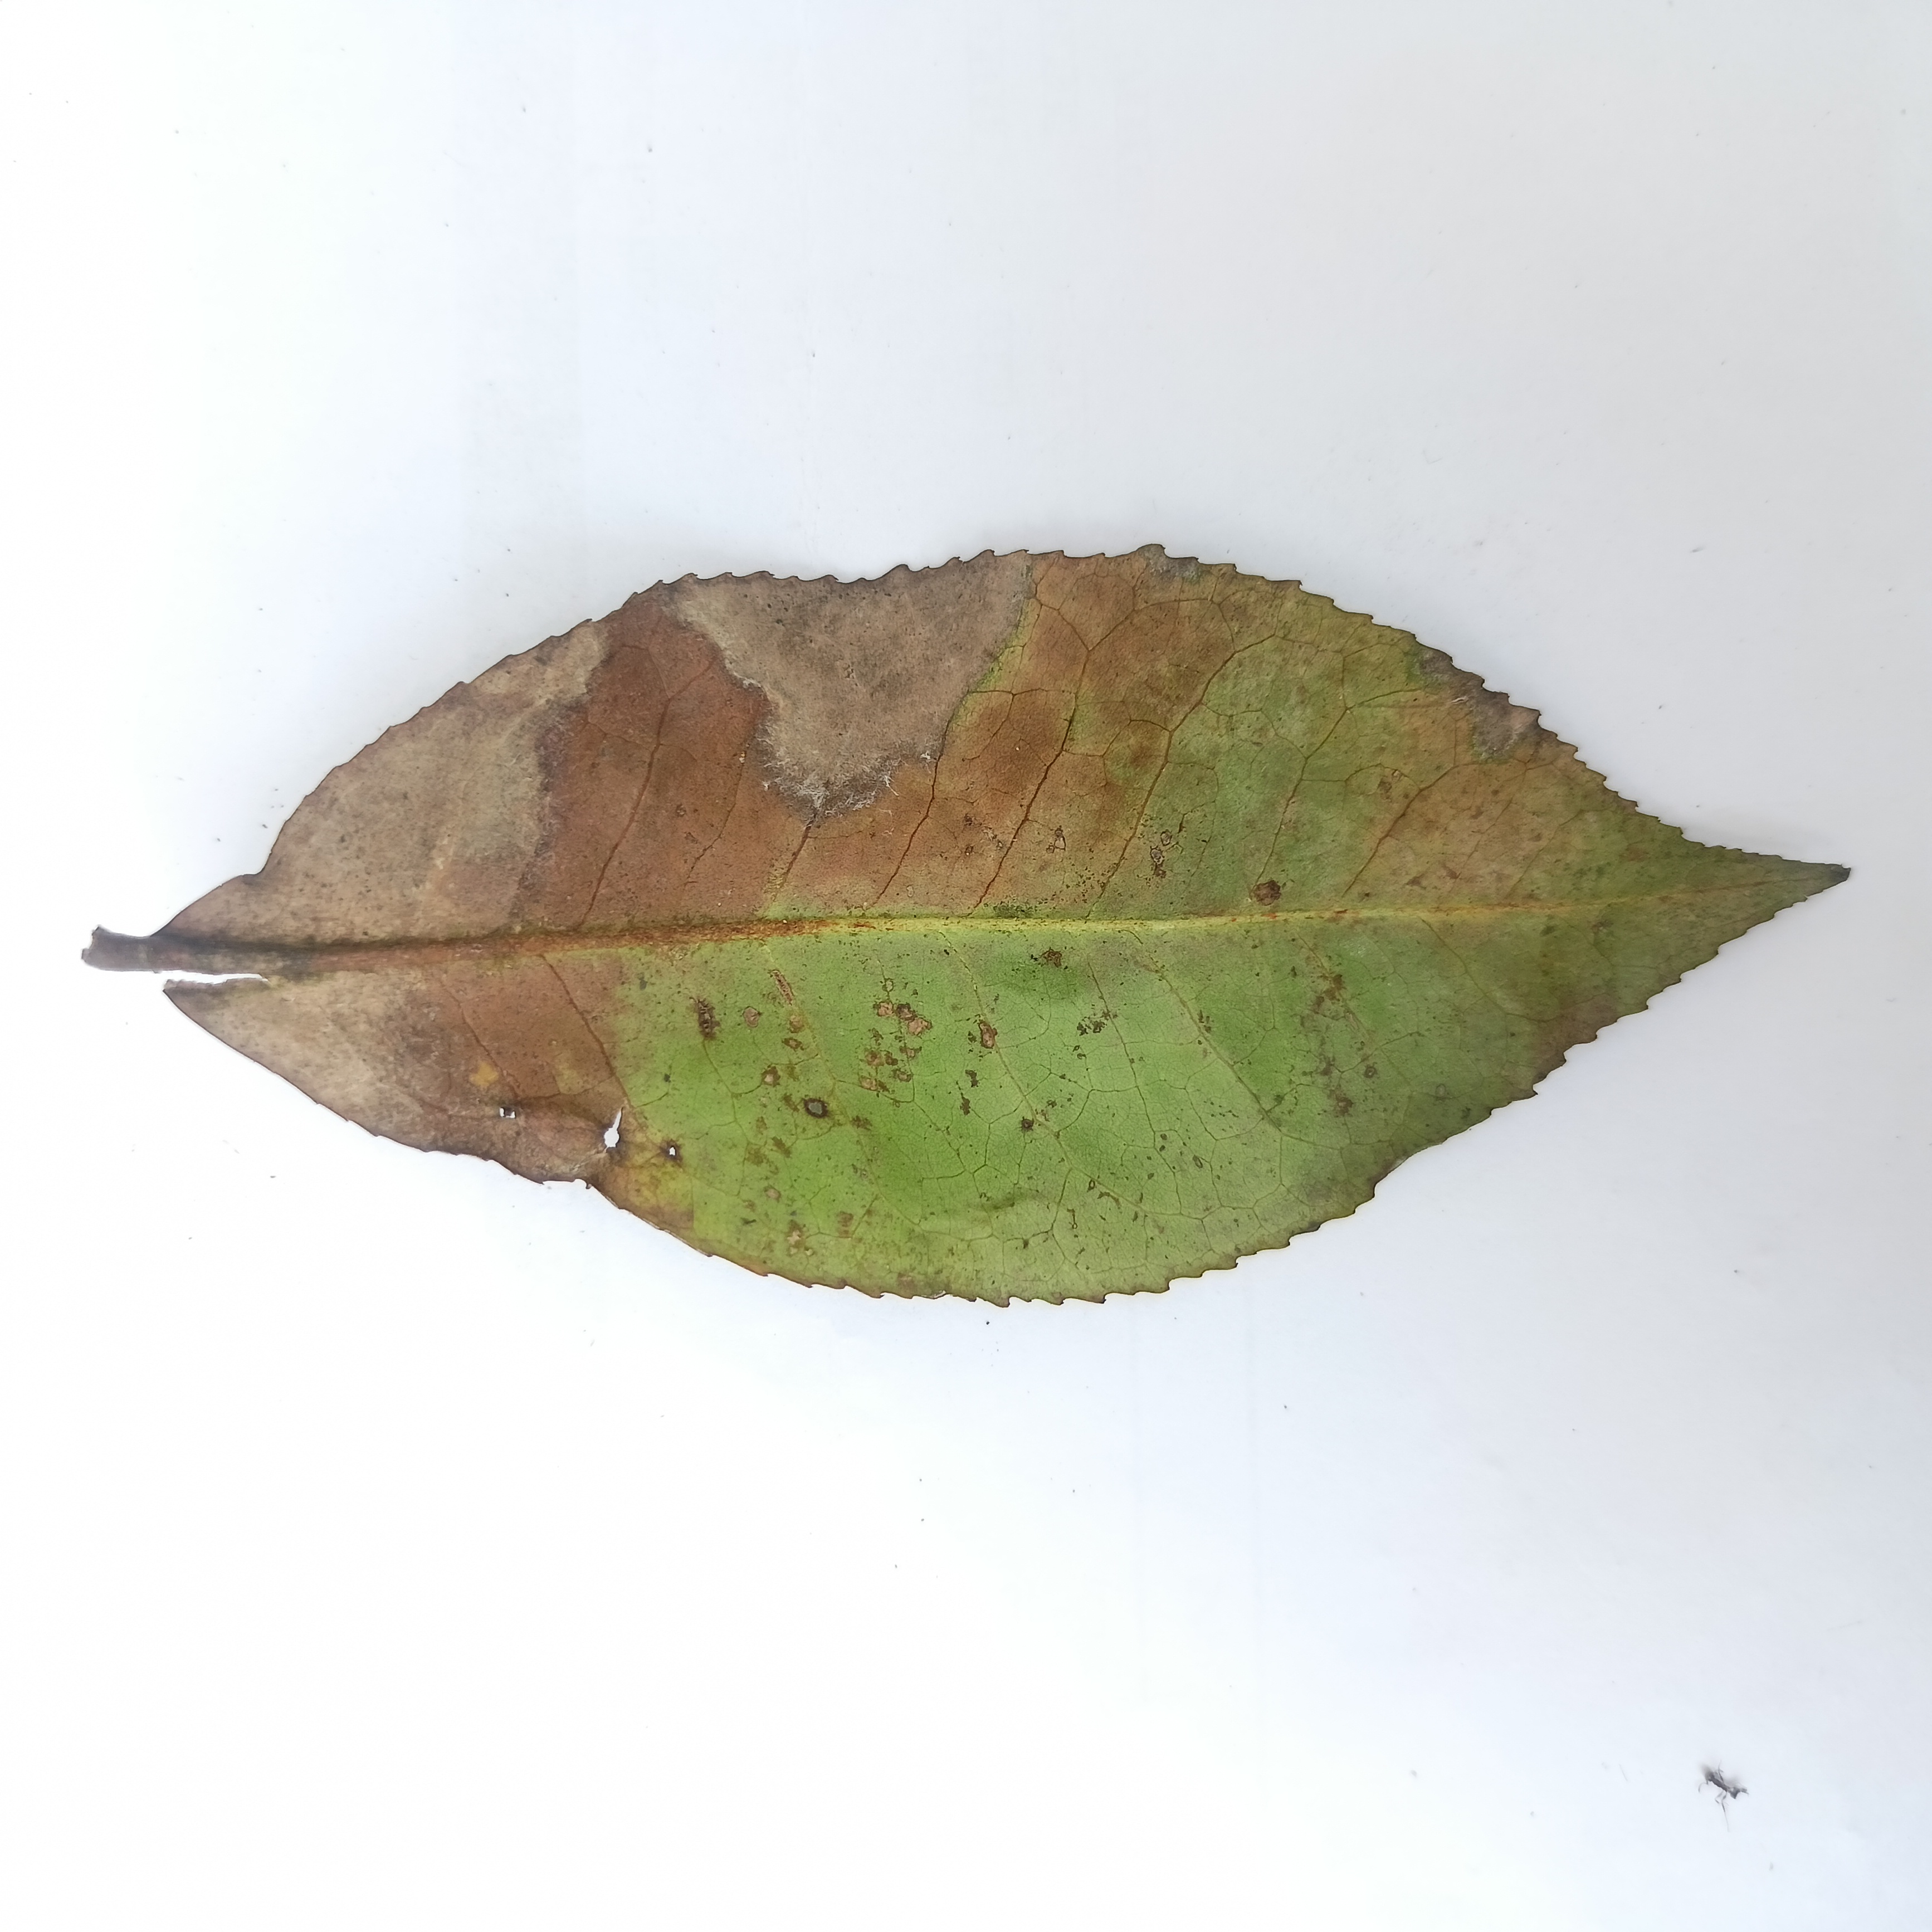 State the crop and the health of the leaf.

tea, brown blight
